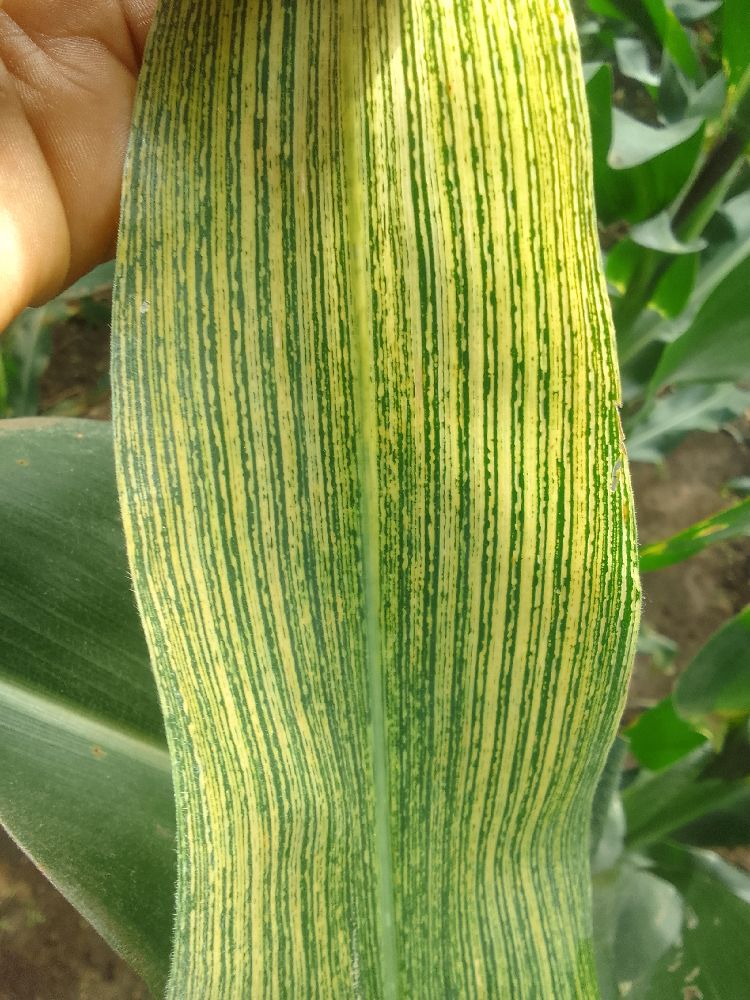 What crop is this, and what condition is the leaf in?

maize, maize streak virus
